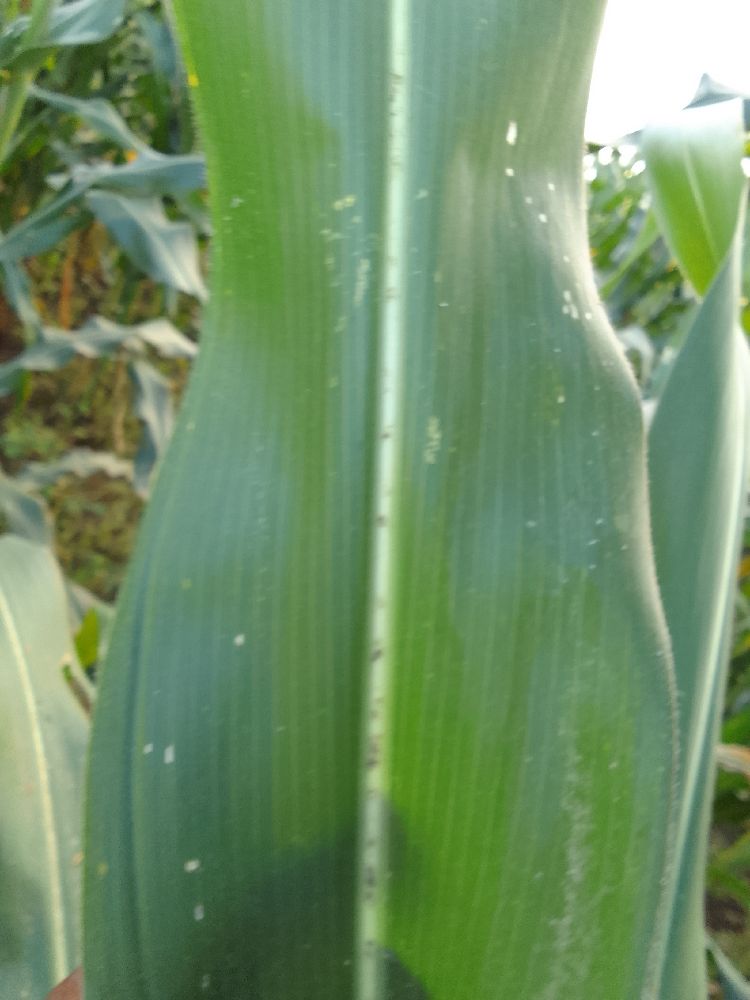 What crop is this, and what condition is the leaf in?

maize, healthy
